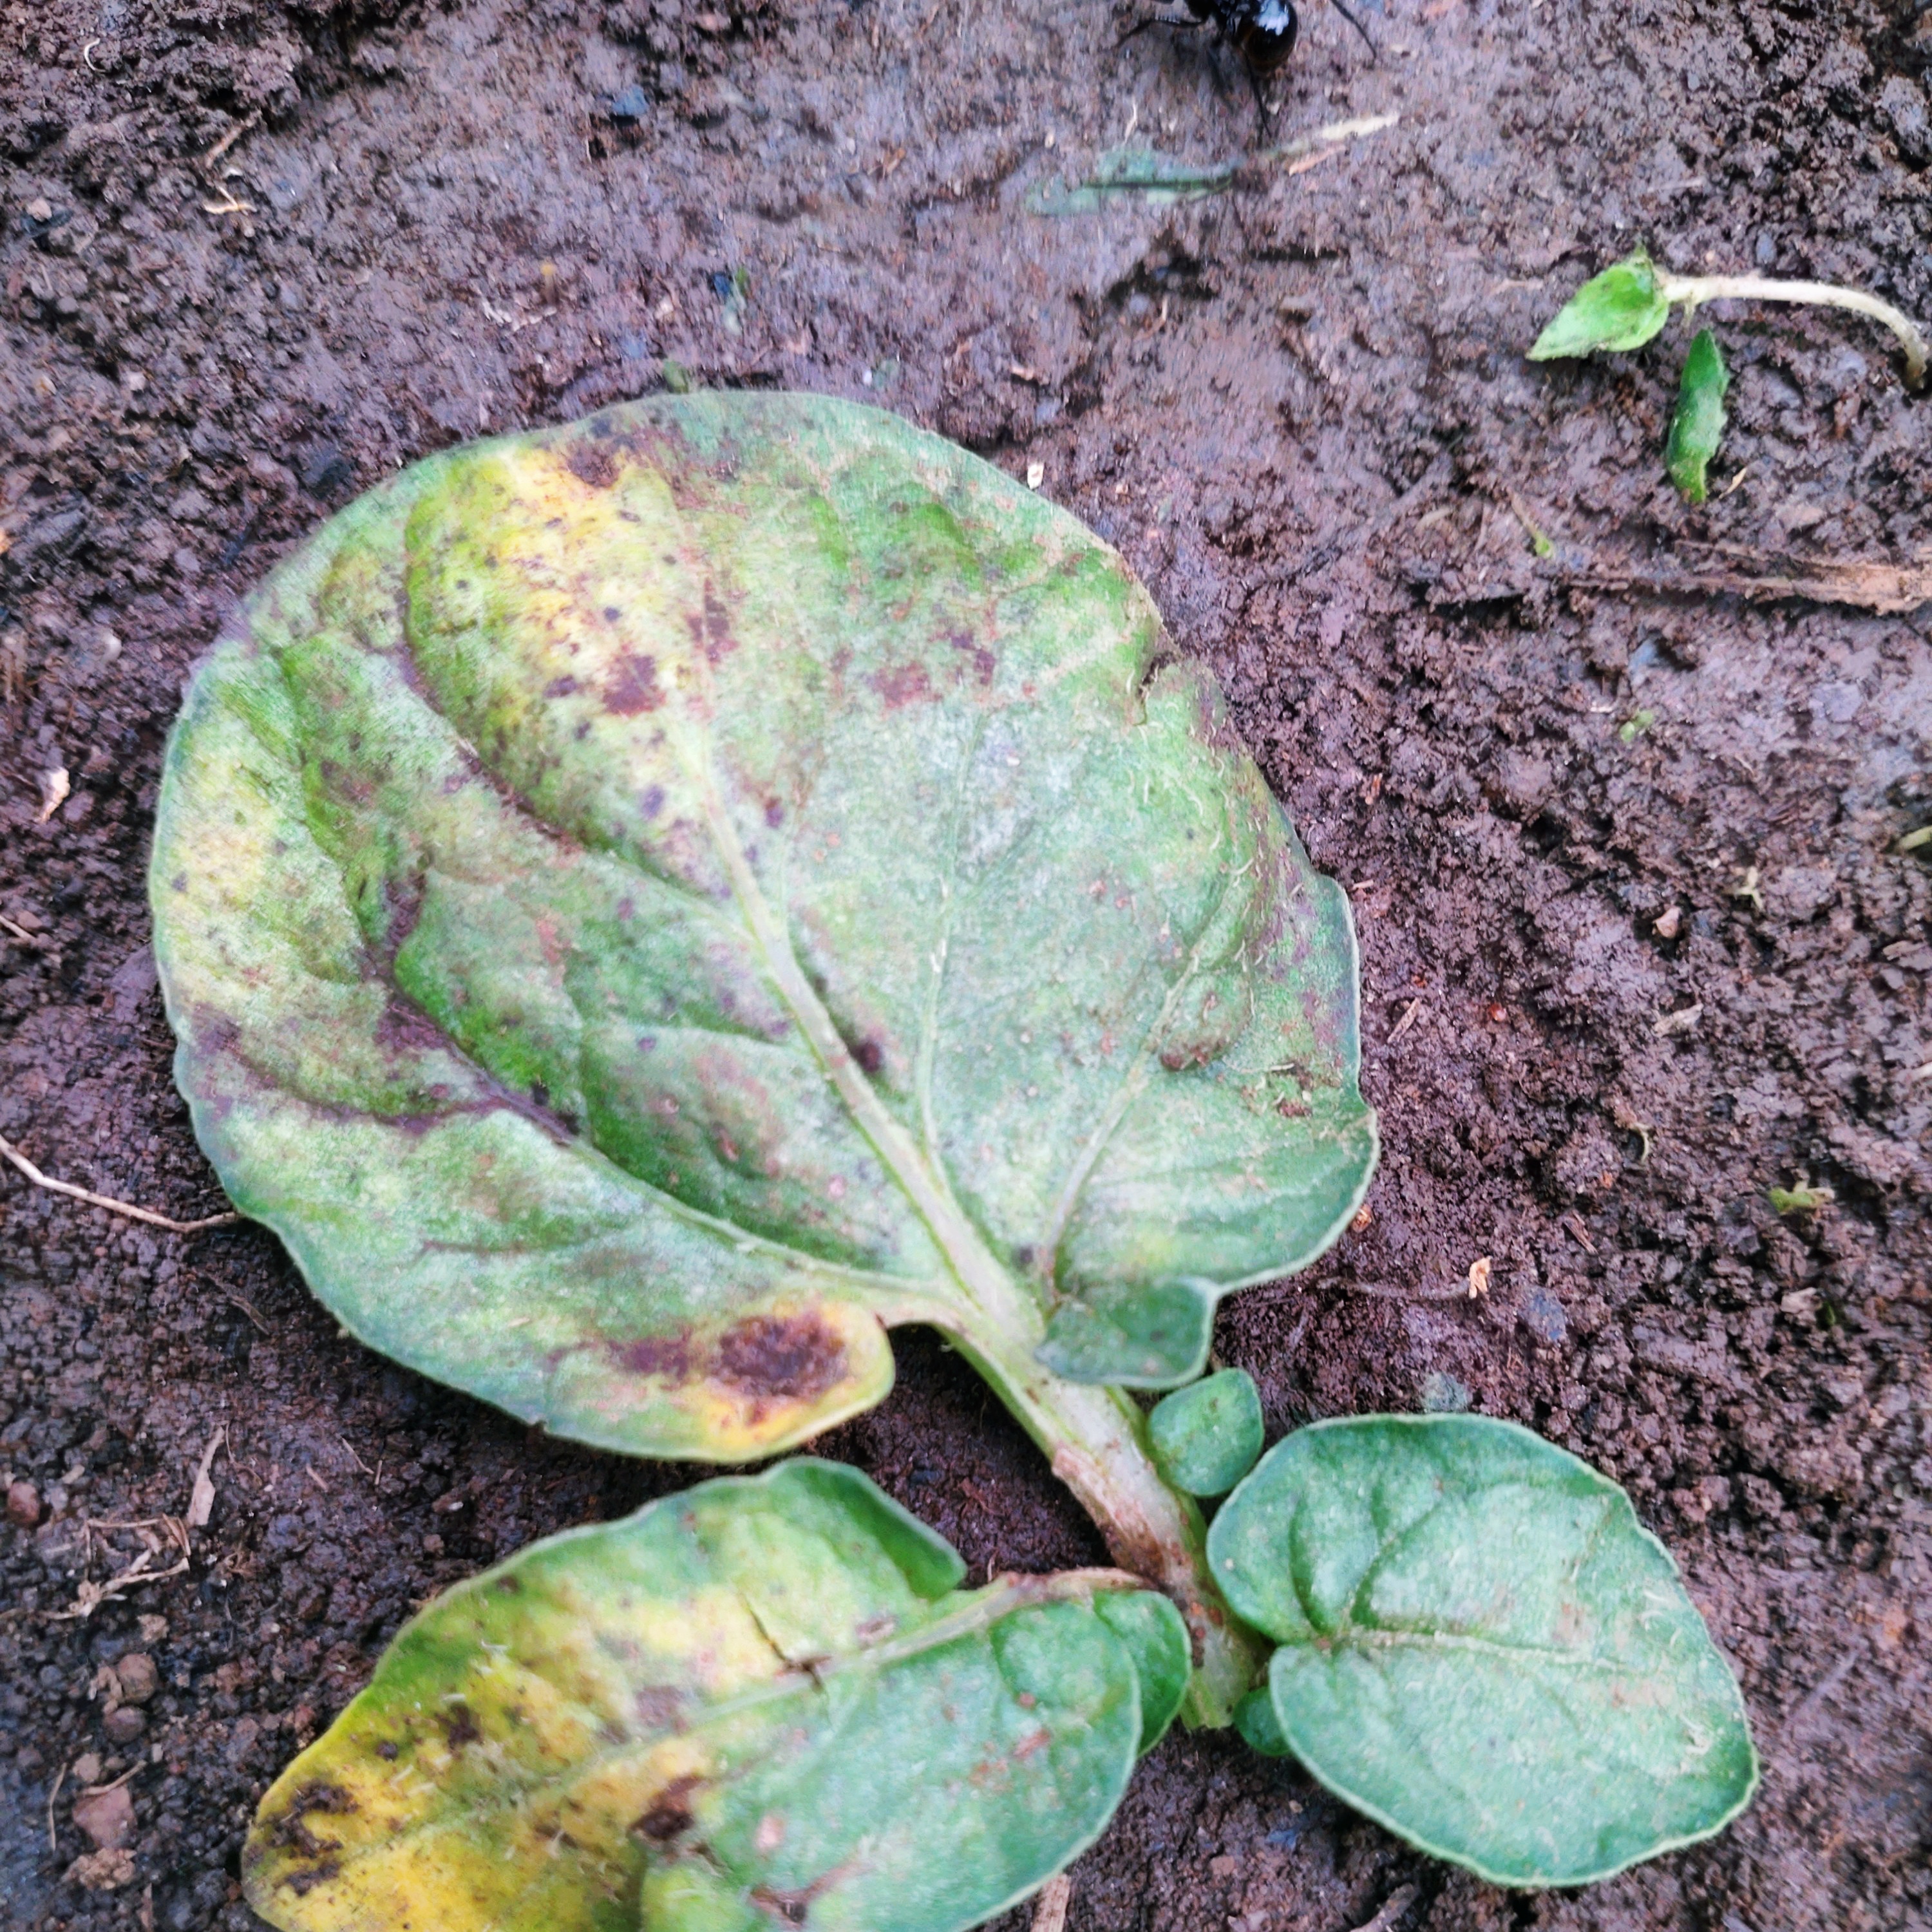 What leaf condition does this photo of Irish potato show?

late blight
